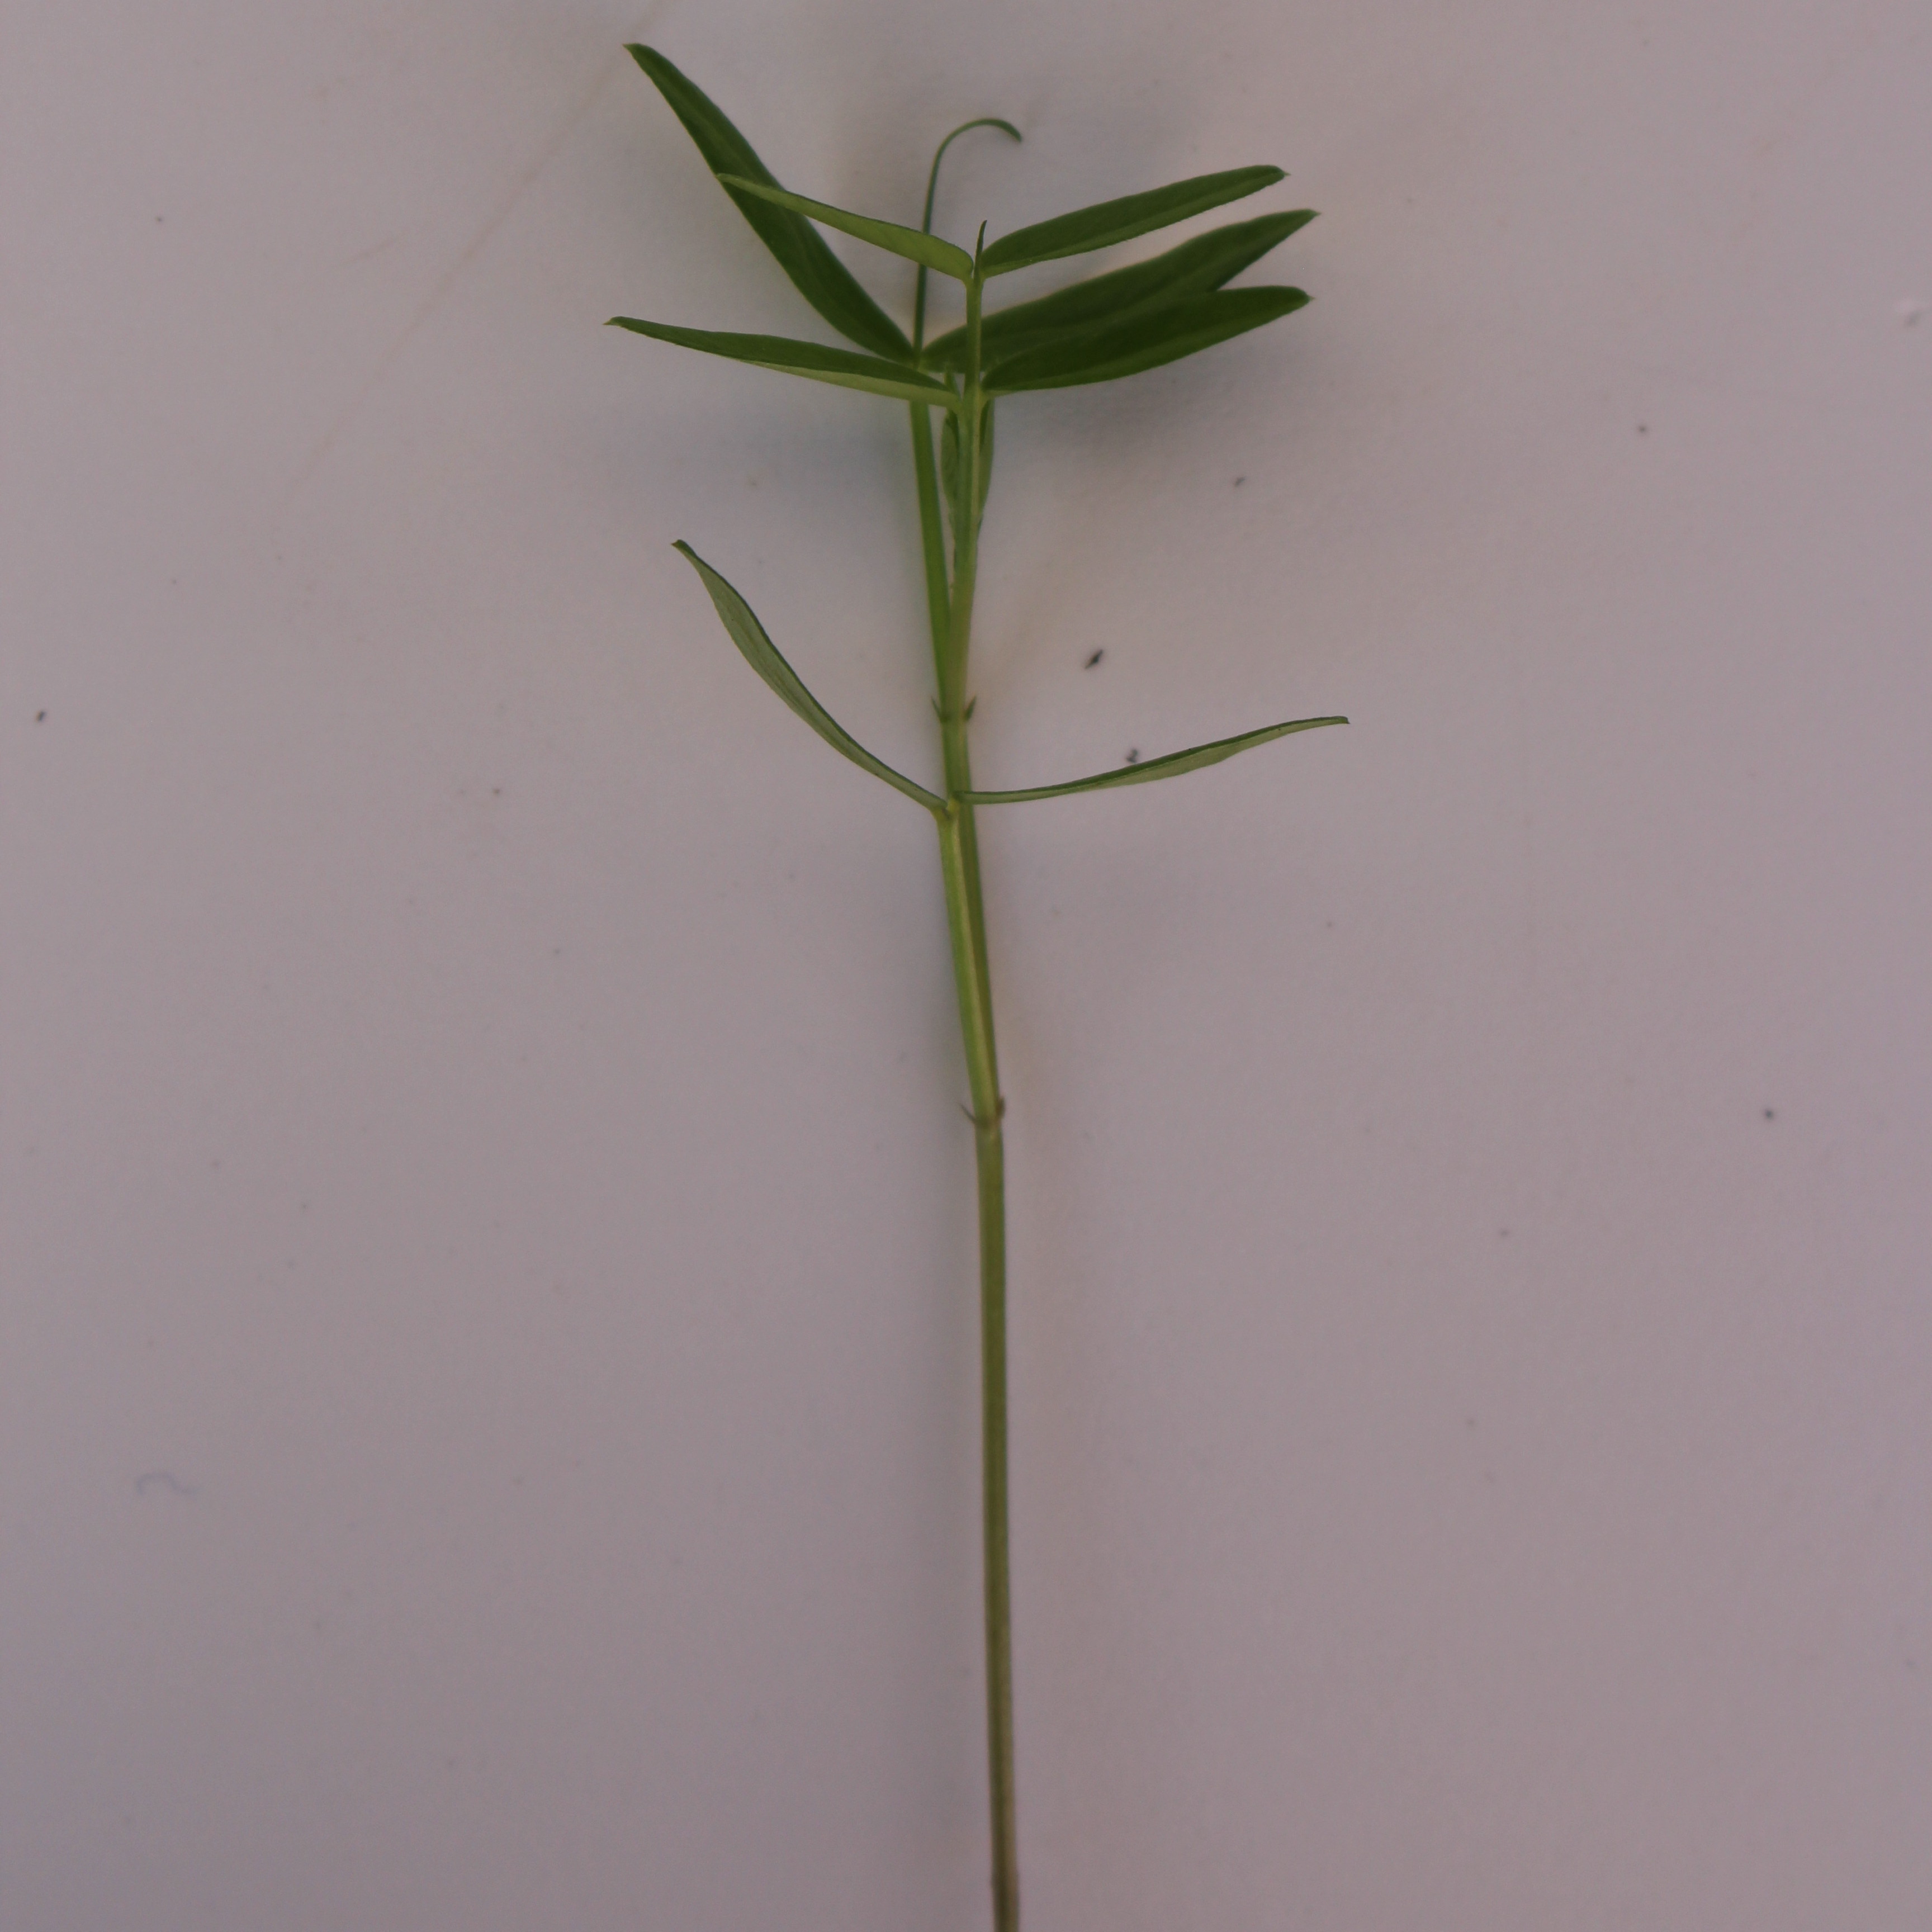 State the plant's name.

Vicia sativa
